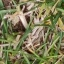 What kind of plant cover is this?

grass
